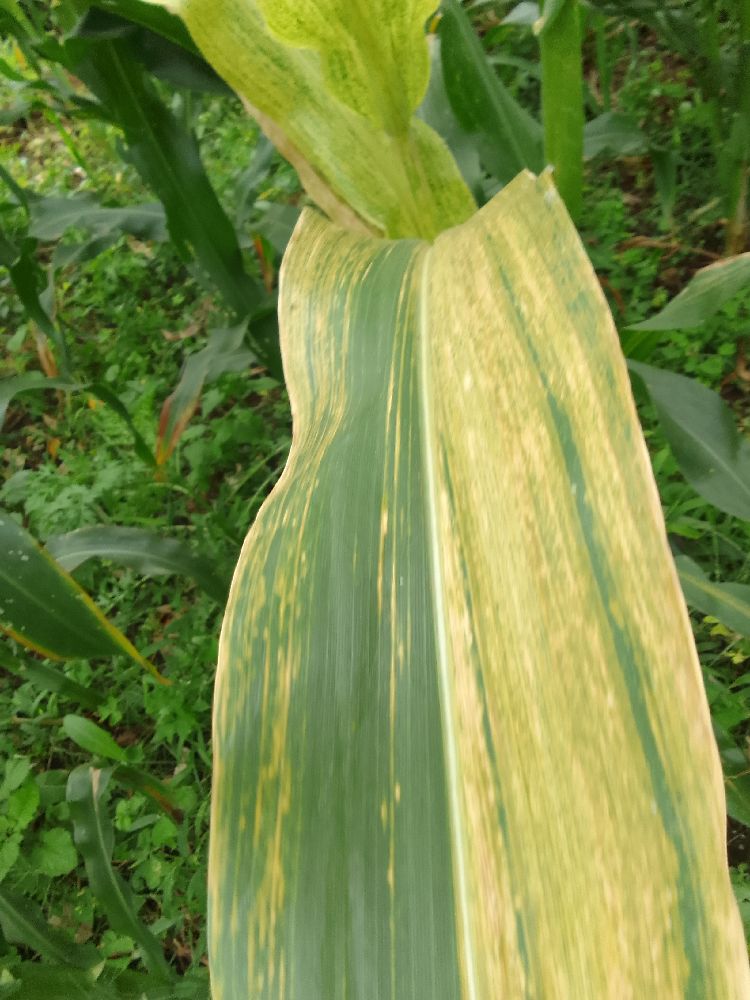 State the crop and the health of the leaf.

maize, maize lethal necrosis
